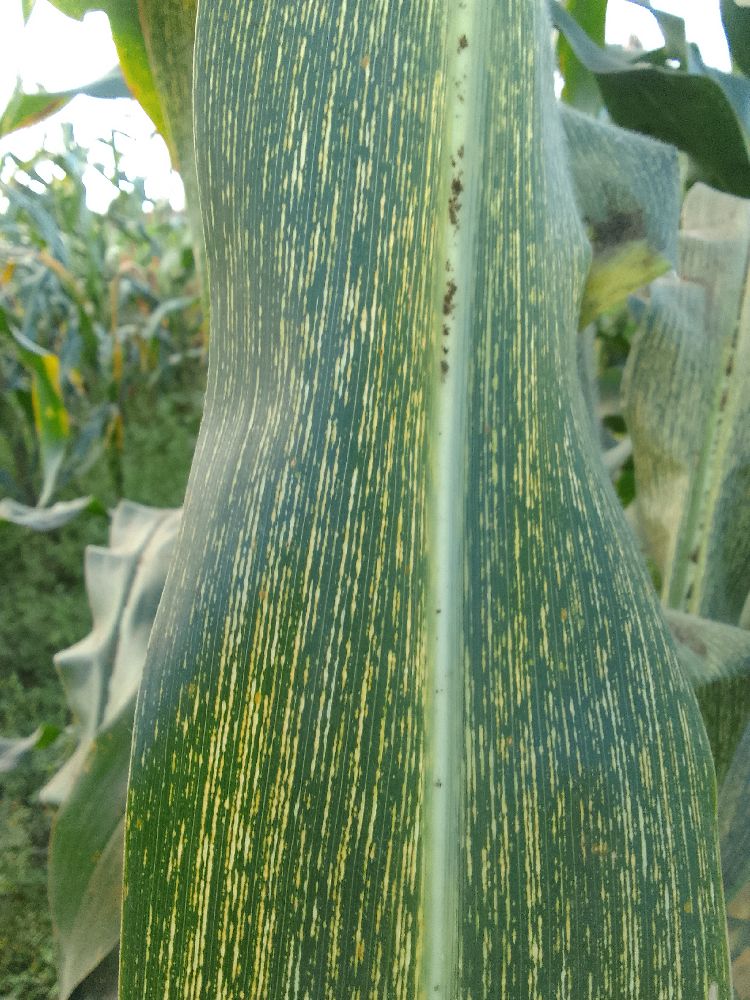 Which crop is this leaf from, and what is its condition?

maize, maize streak virus
